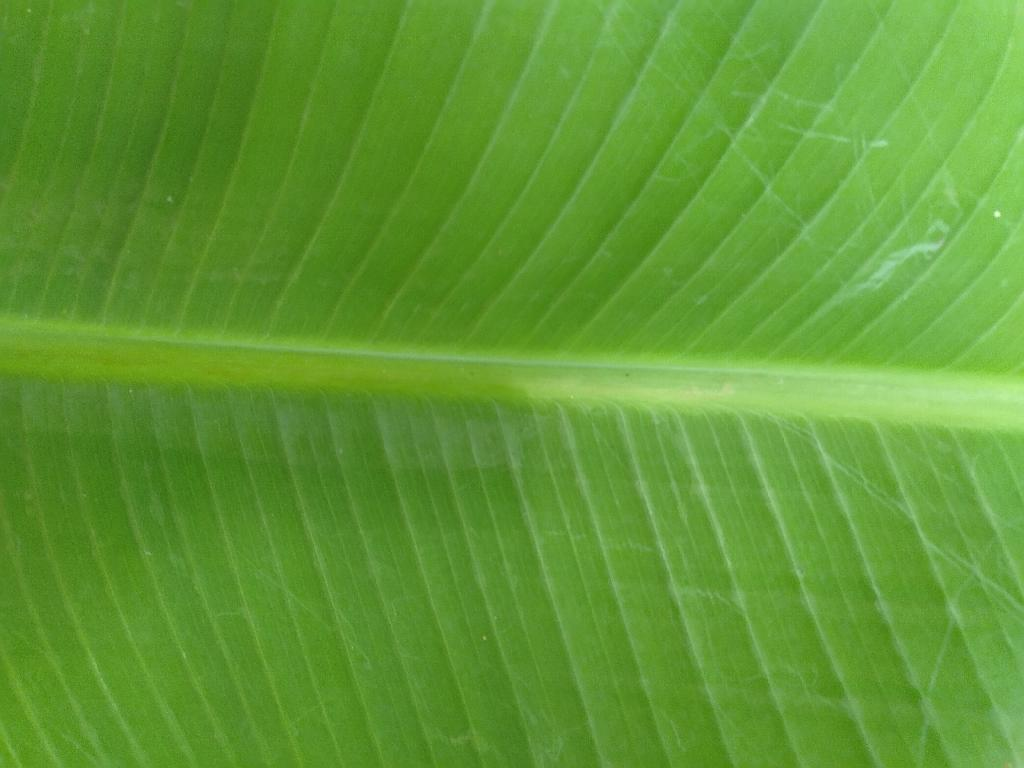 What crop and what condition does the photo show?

banana, healthy
